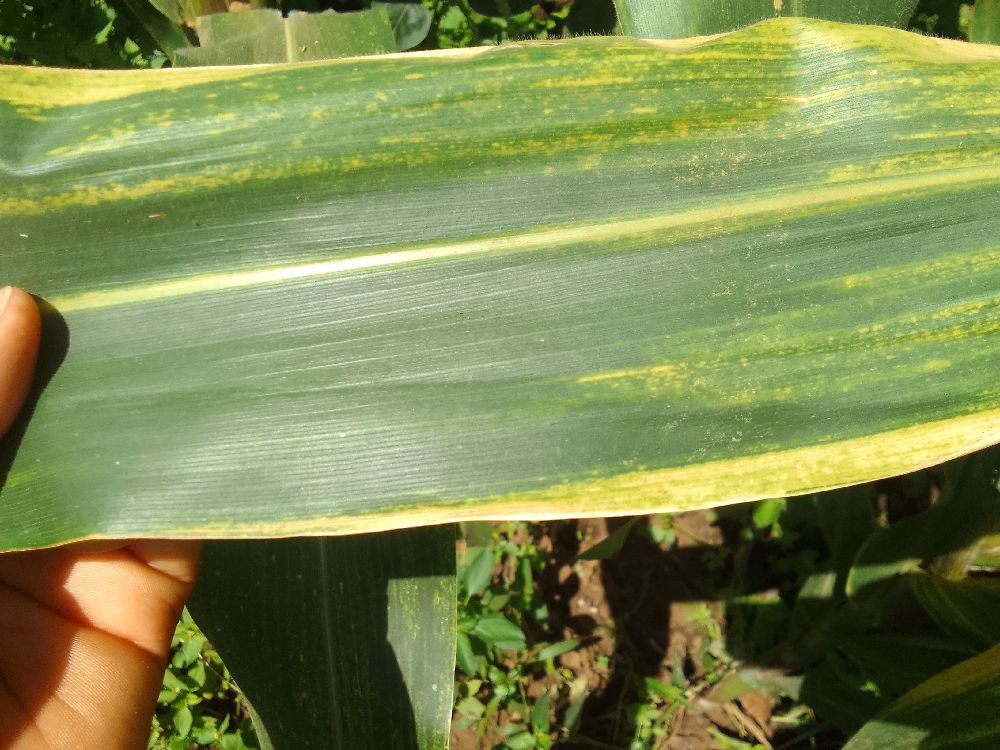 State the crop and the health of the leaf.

maize, maize lethal necrosis
